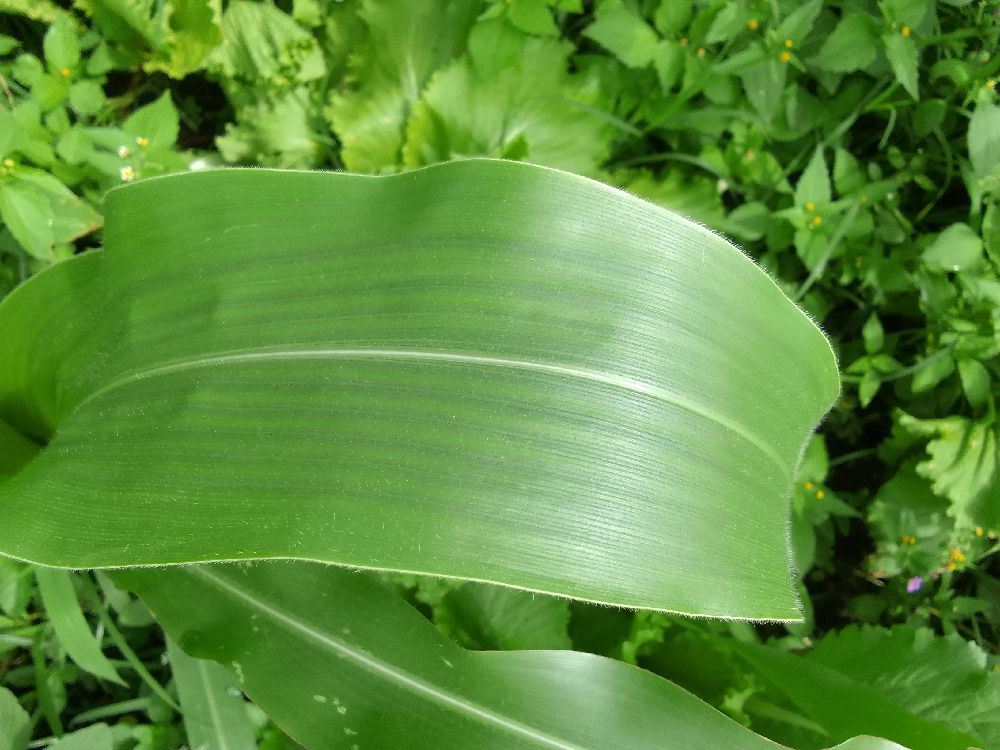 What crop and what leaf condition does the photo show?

maize, healthy
